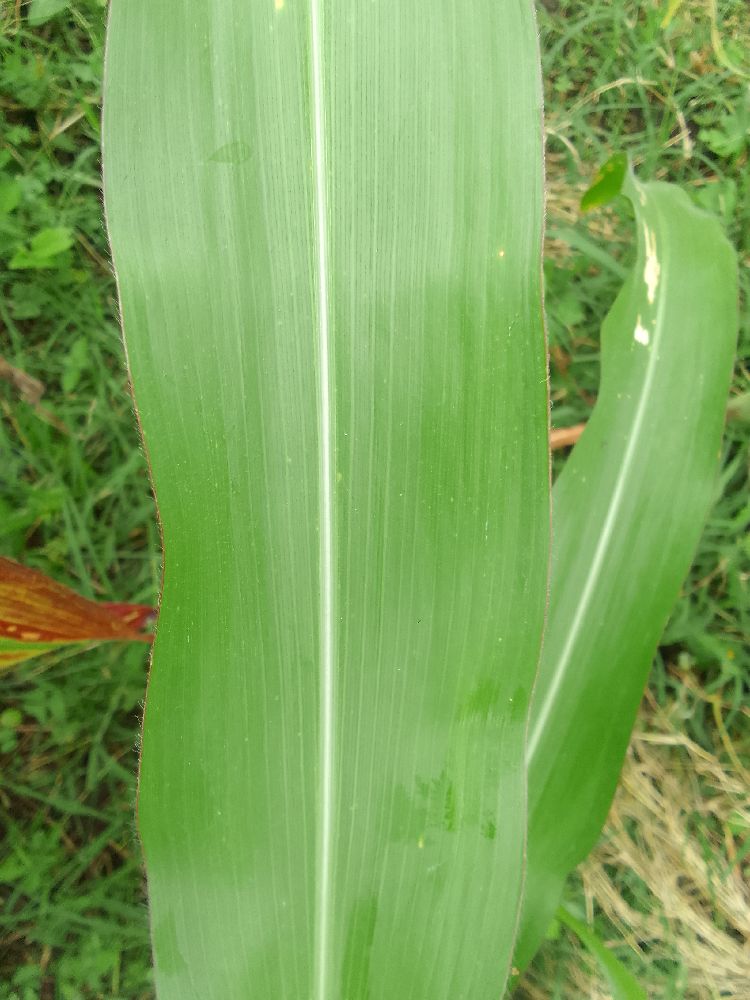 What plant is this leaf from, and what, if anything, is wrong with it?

maize, healthy
